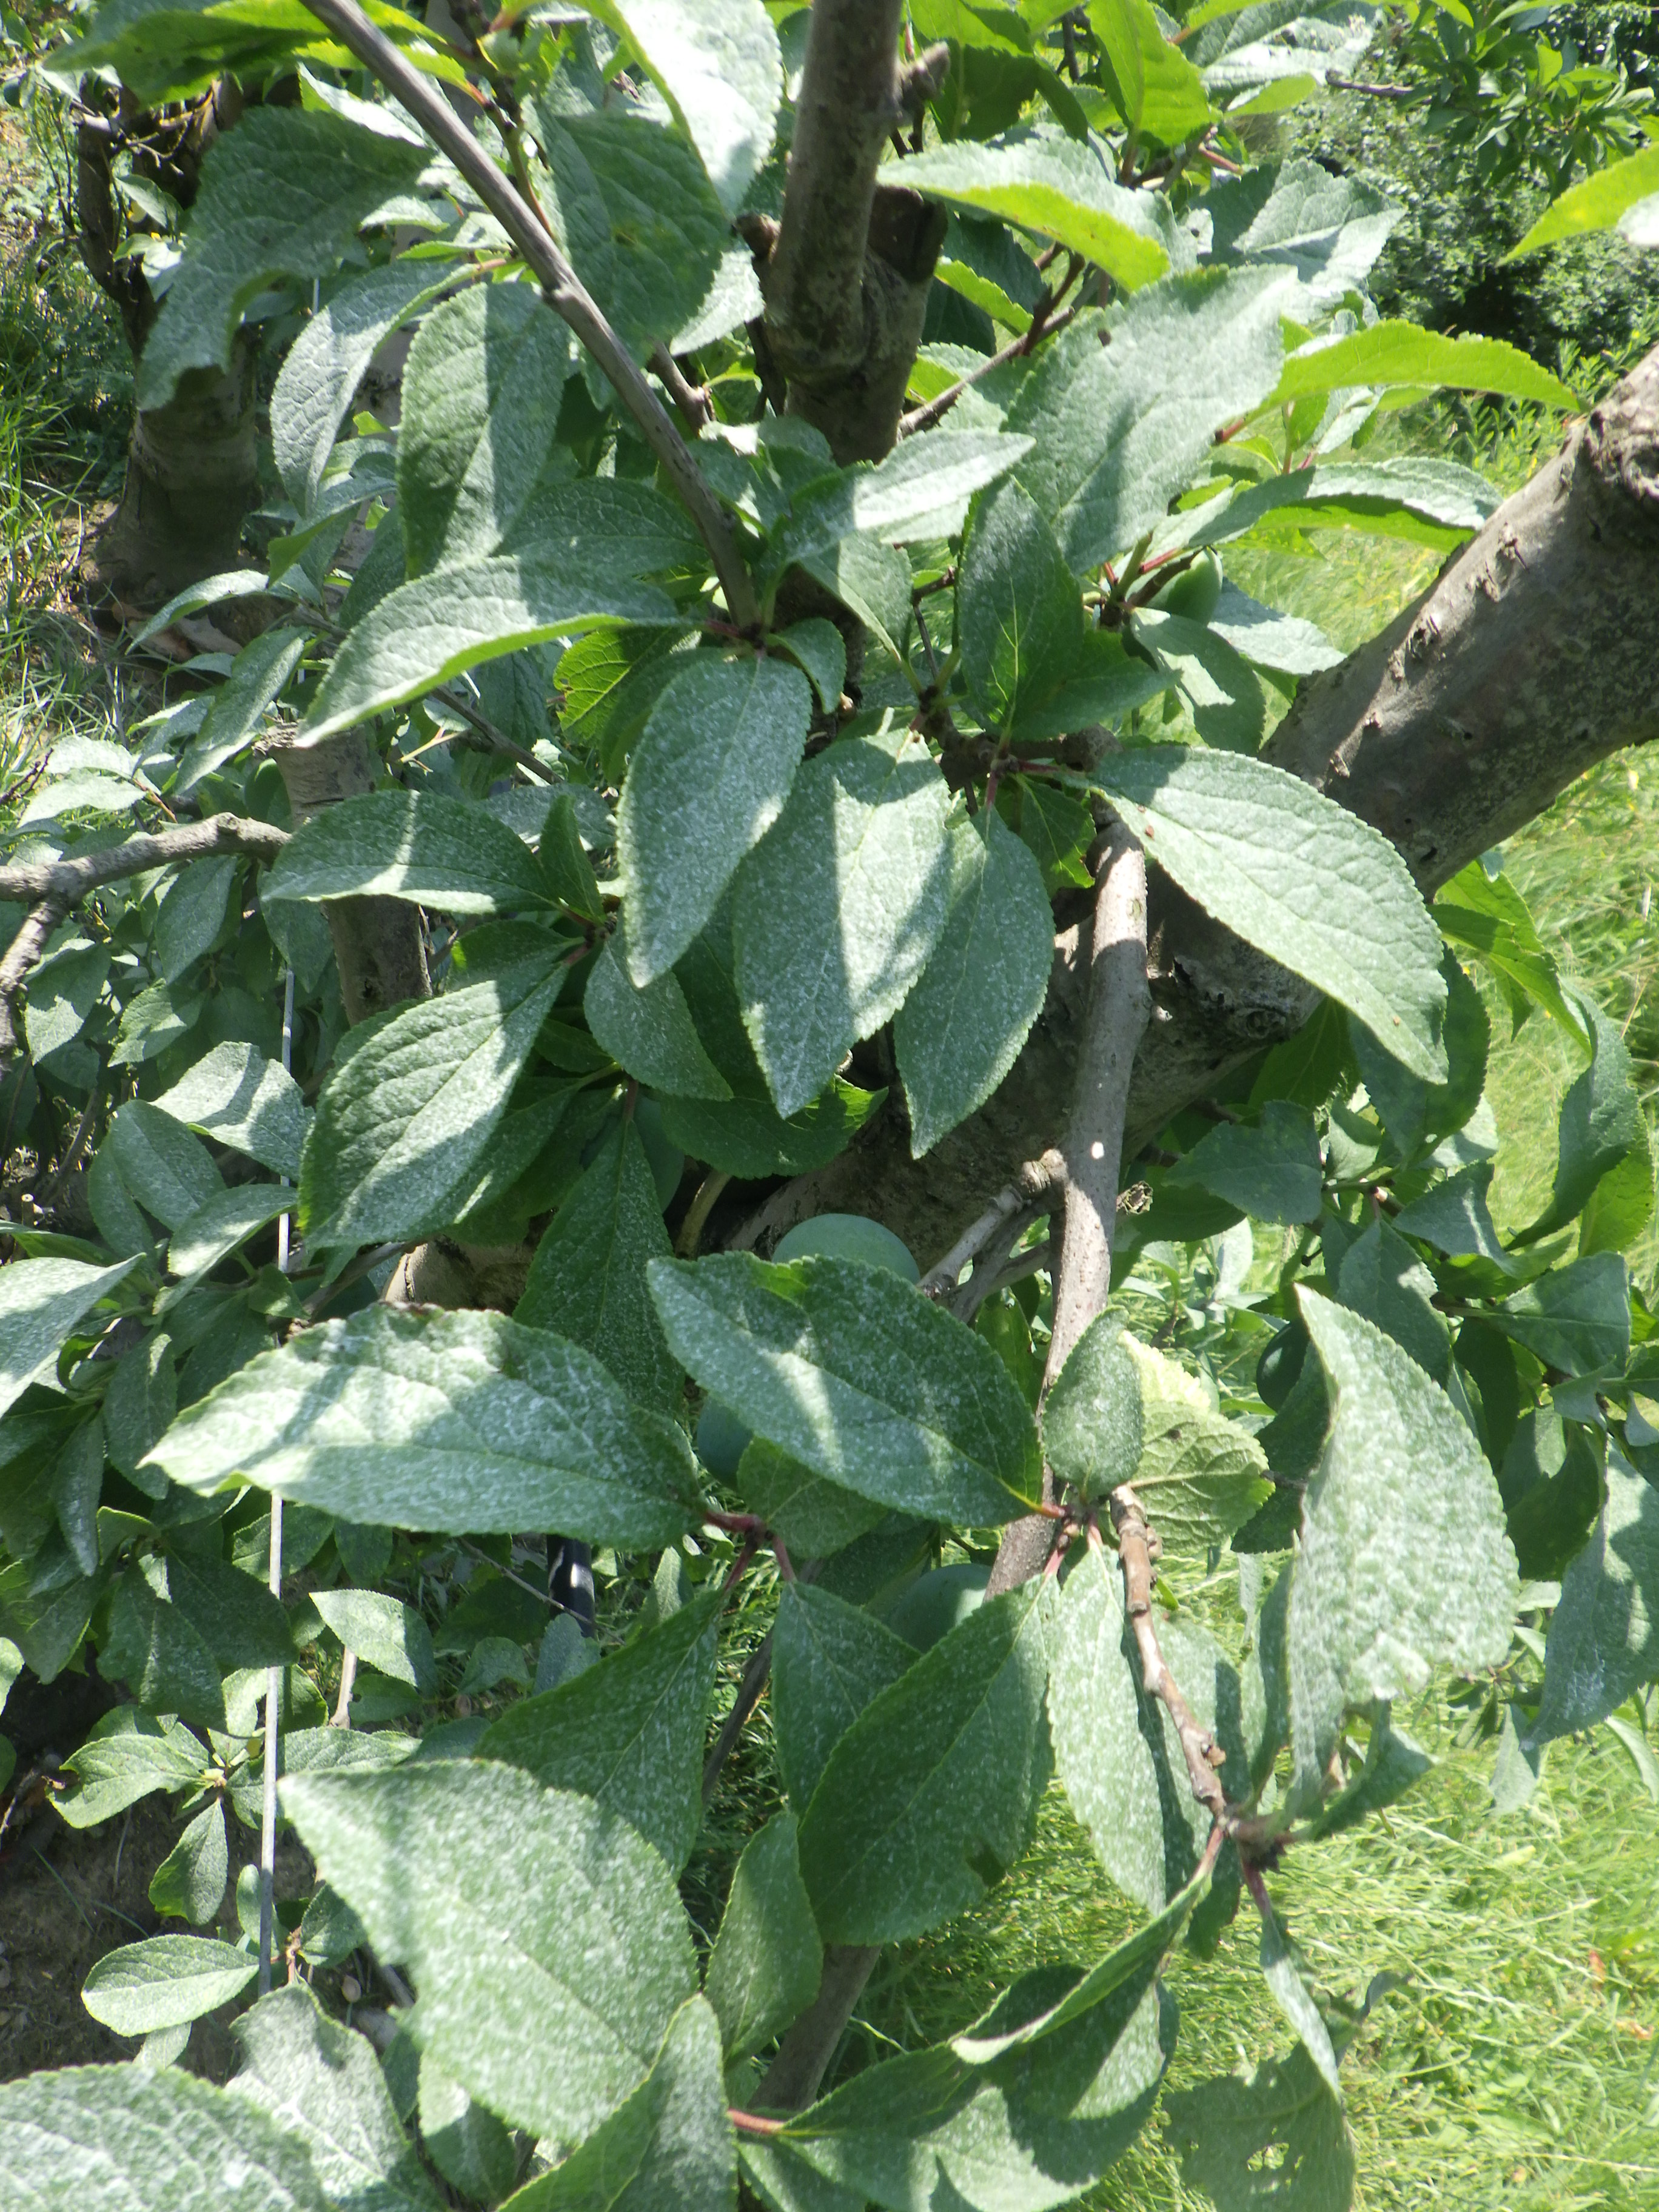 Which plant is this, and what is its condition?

plum, shot hole disease
